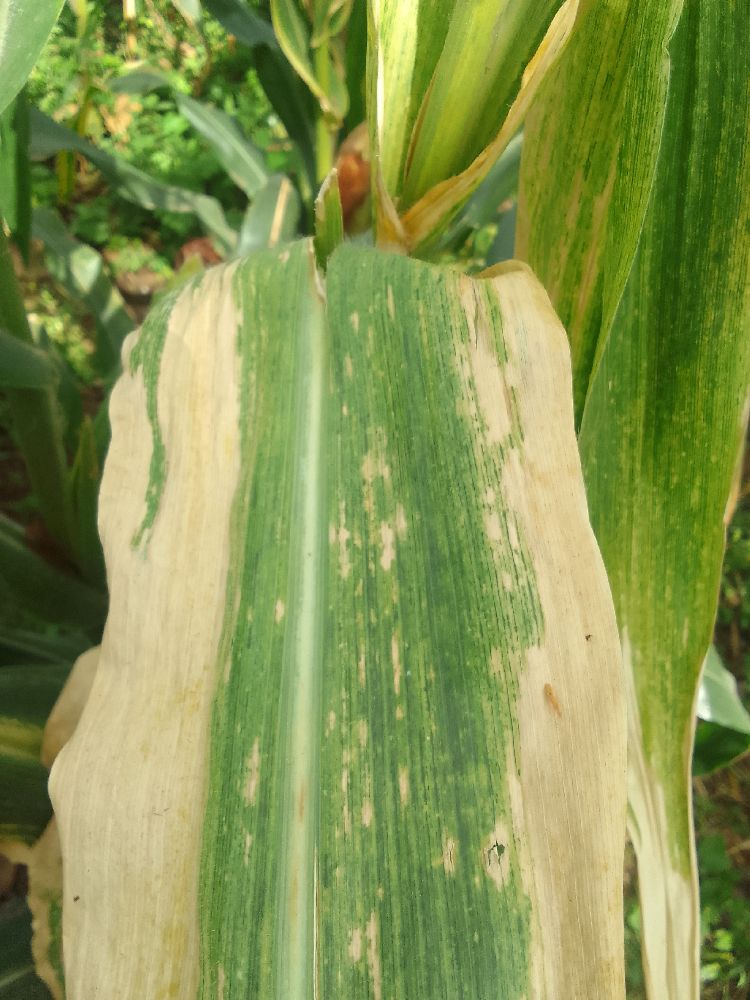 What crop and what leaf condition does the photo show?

maize, maize lethal necrosis
